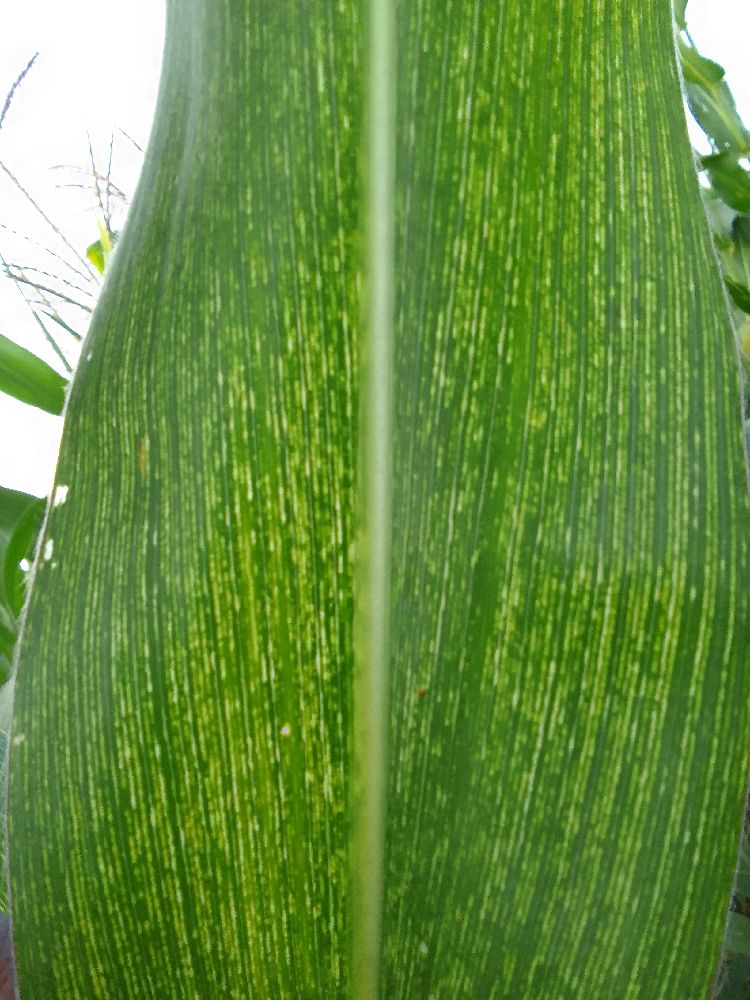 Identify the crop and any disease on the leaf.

maize, maize streak virus
